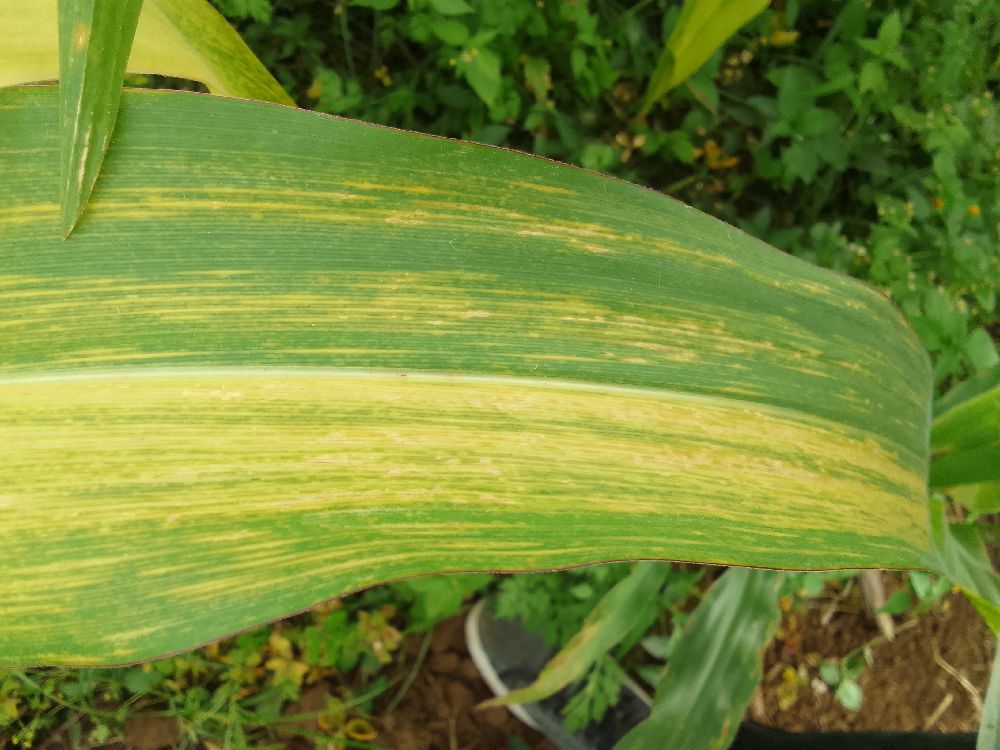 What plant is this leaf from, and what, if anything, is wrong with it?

maize, maize lethal necrosis
